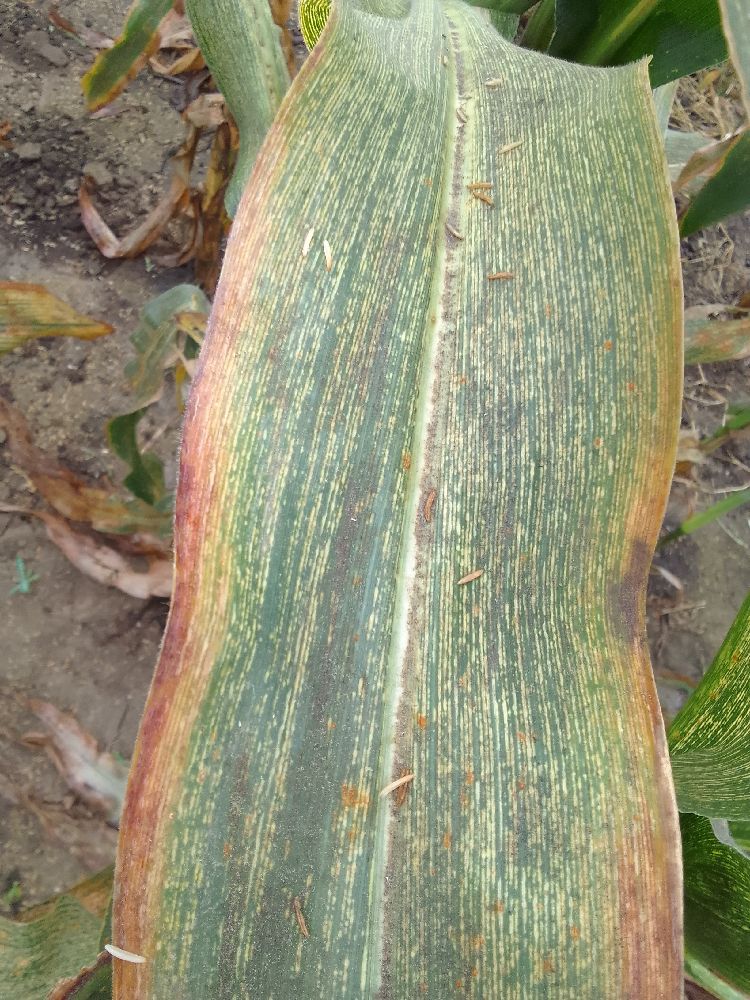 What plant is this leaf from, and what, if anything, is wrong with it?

maize, maize streak virus
